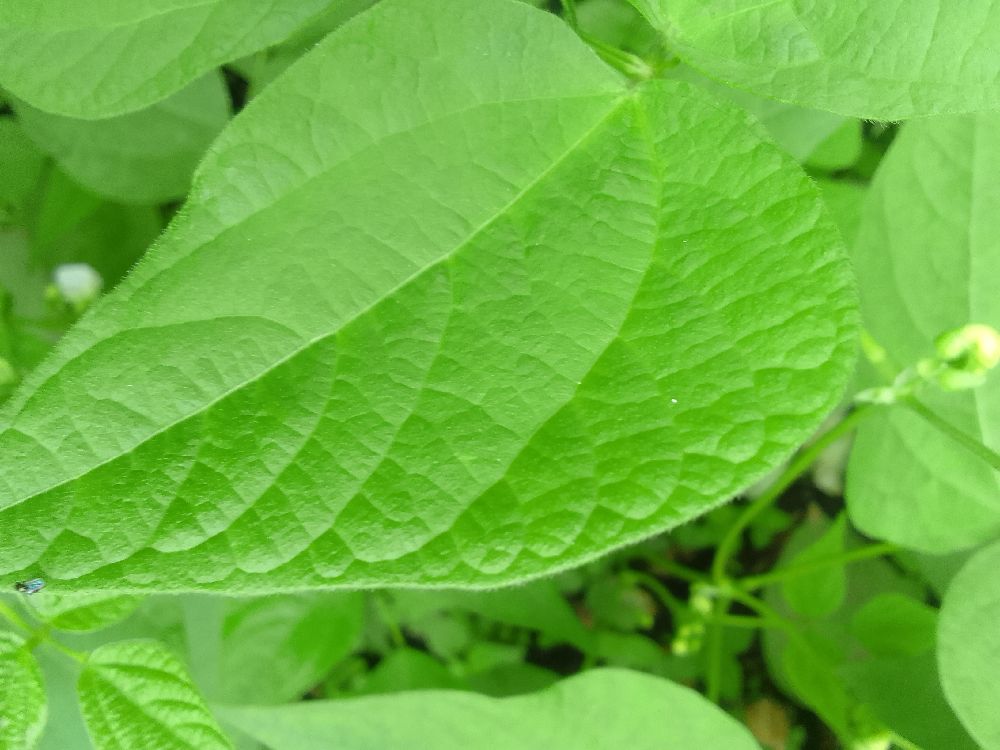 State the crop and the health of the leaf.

common bean, healthy
